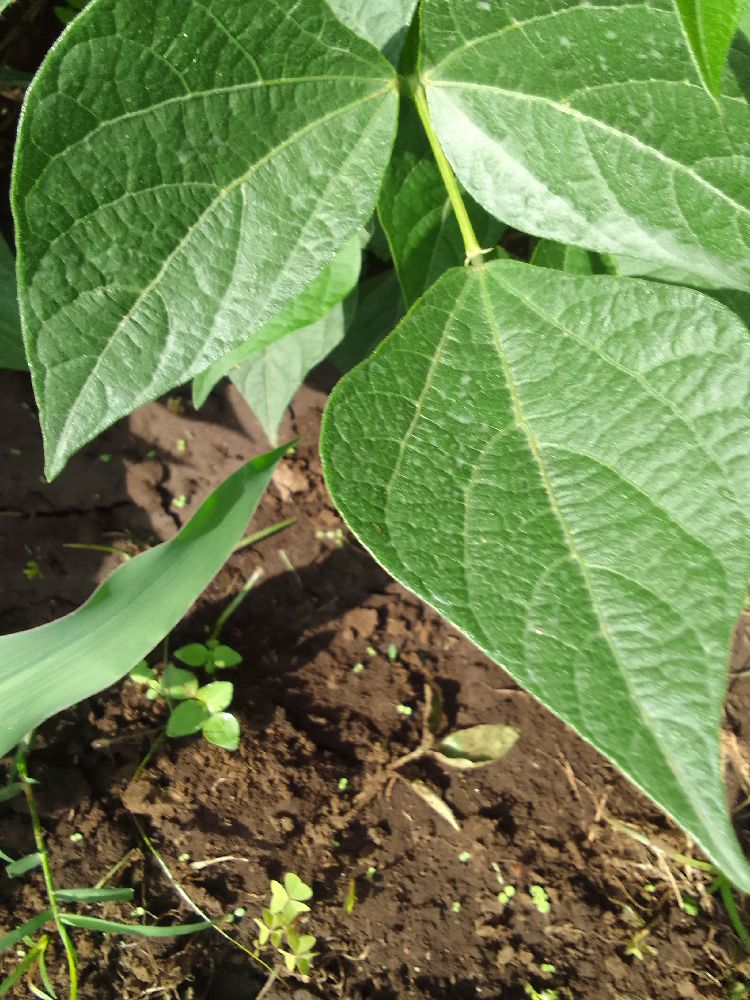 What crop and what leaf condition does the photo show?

common bean, healthy
